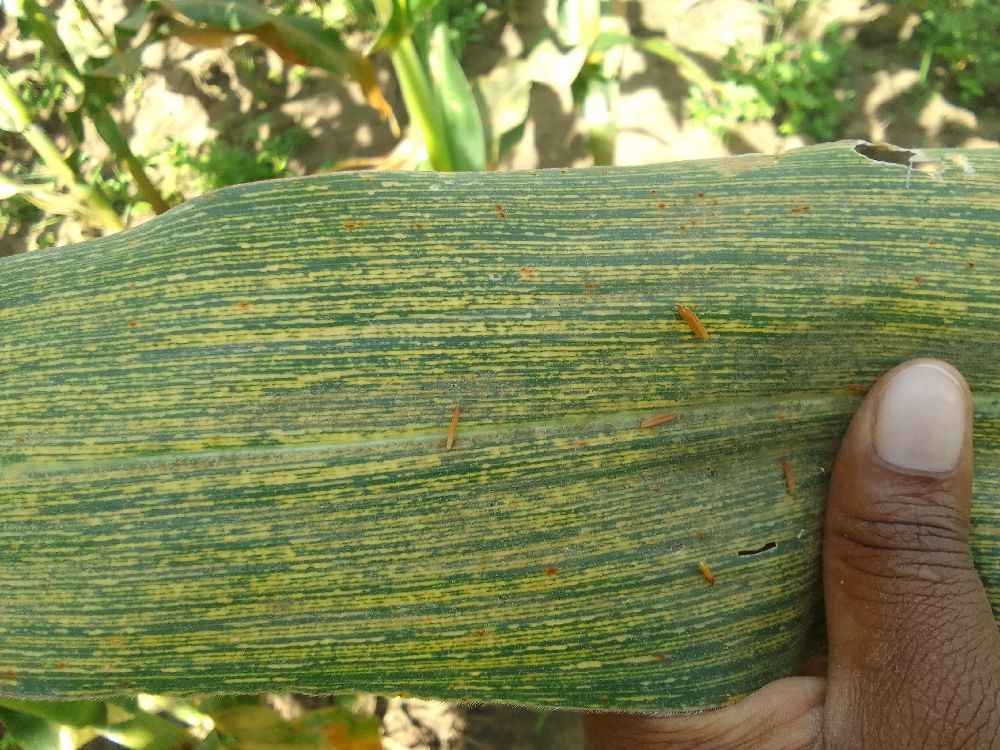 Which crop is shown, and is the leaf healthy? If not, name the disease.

maize, maize streak virus
